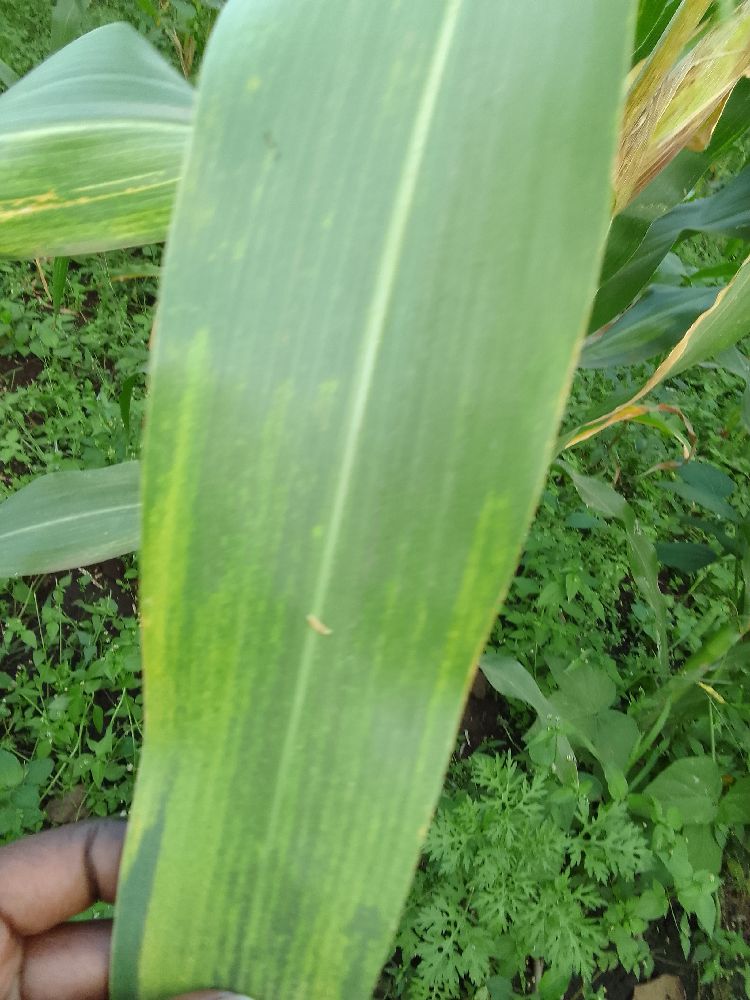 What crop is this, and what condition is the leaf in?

maize, maize lethal necrosis
